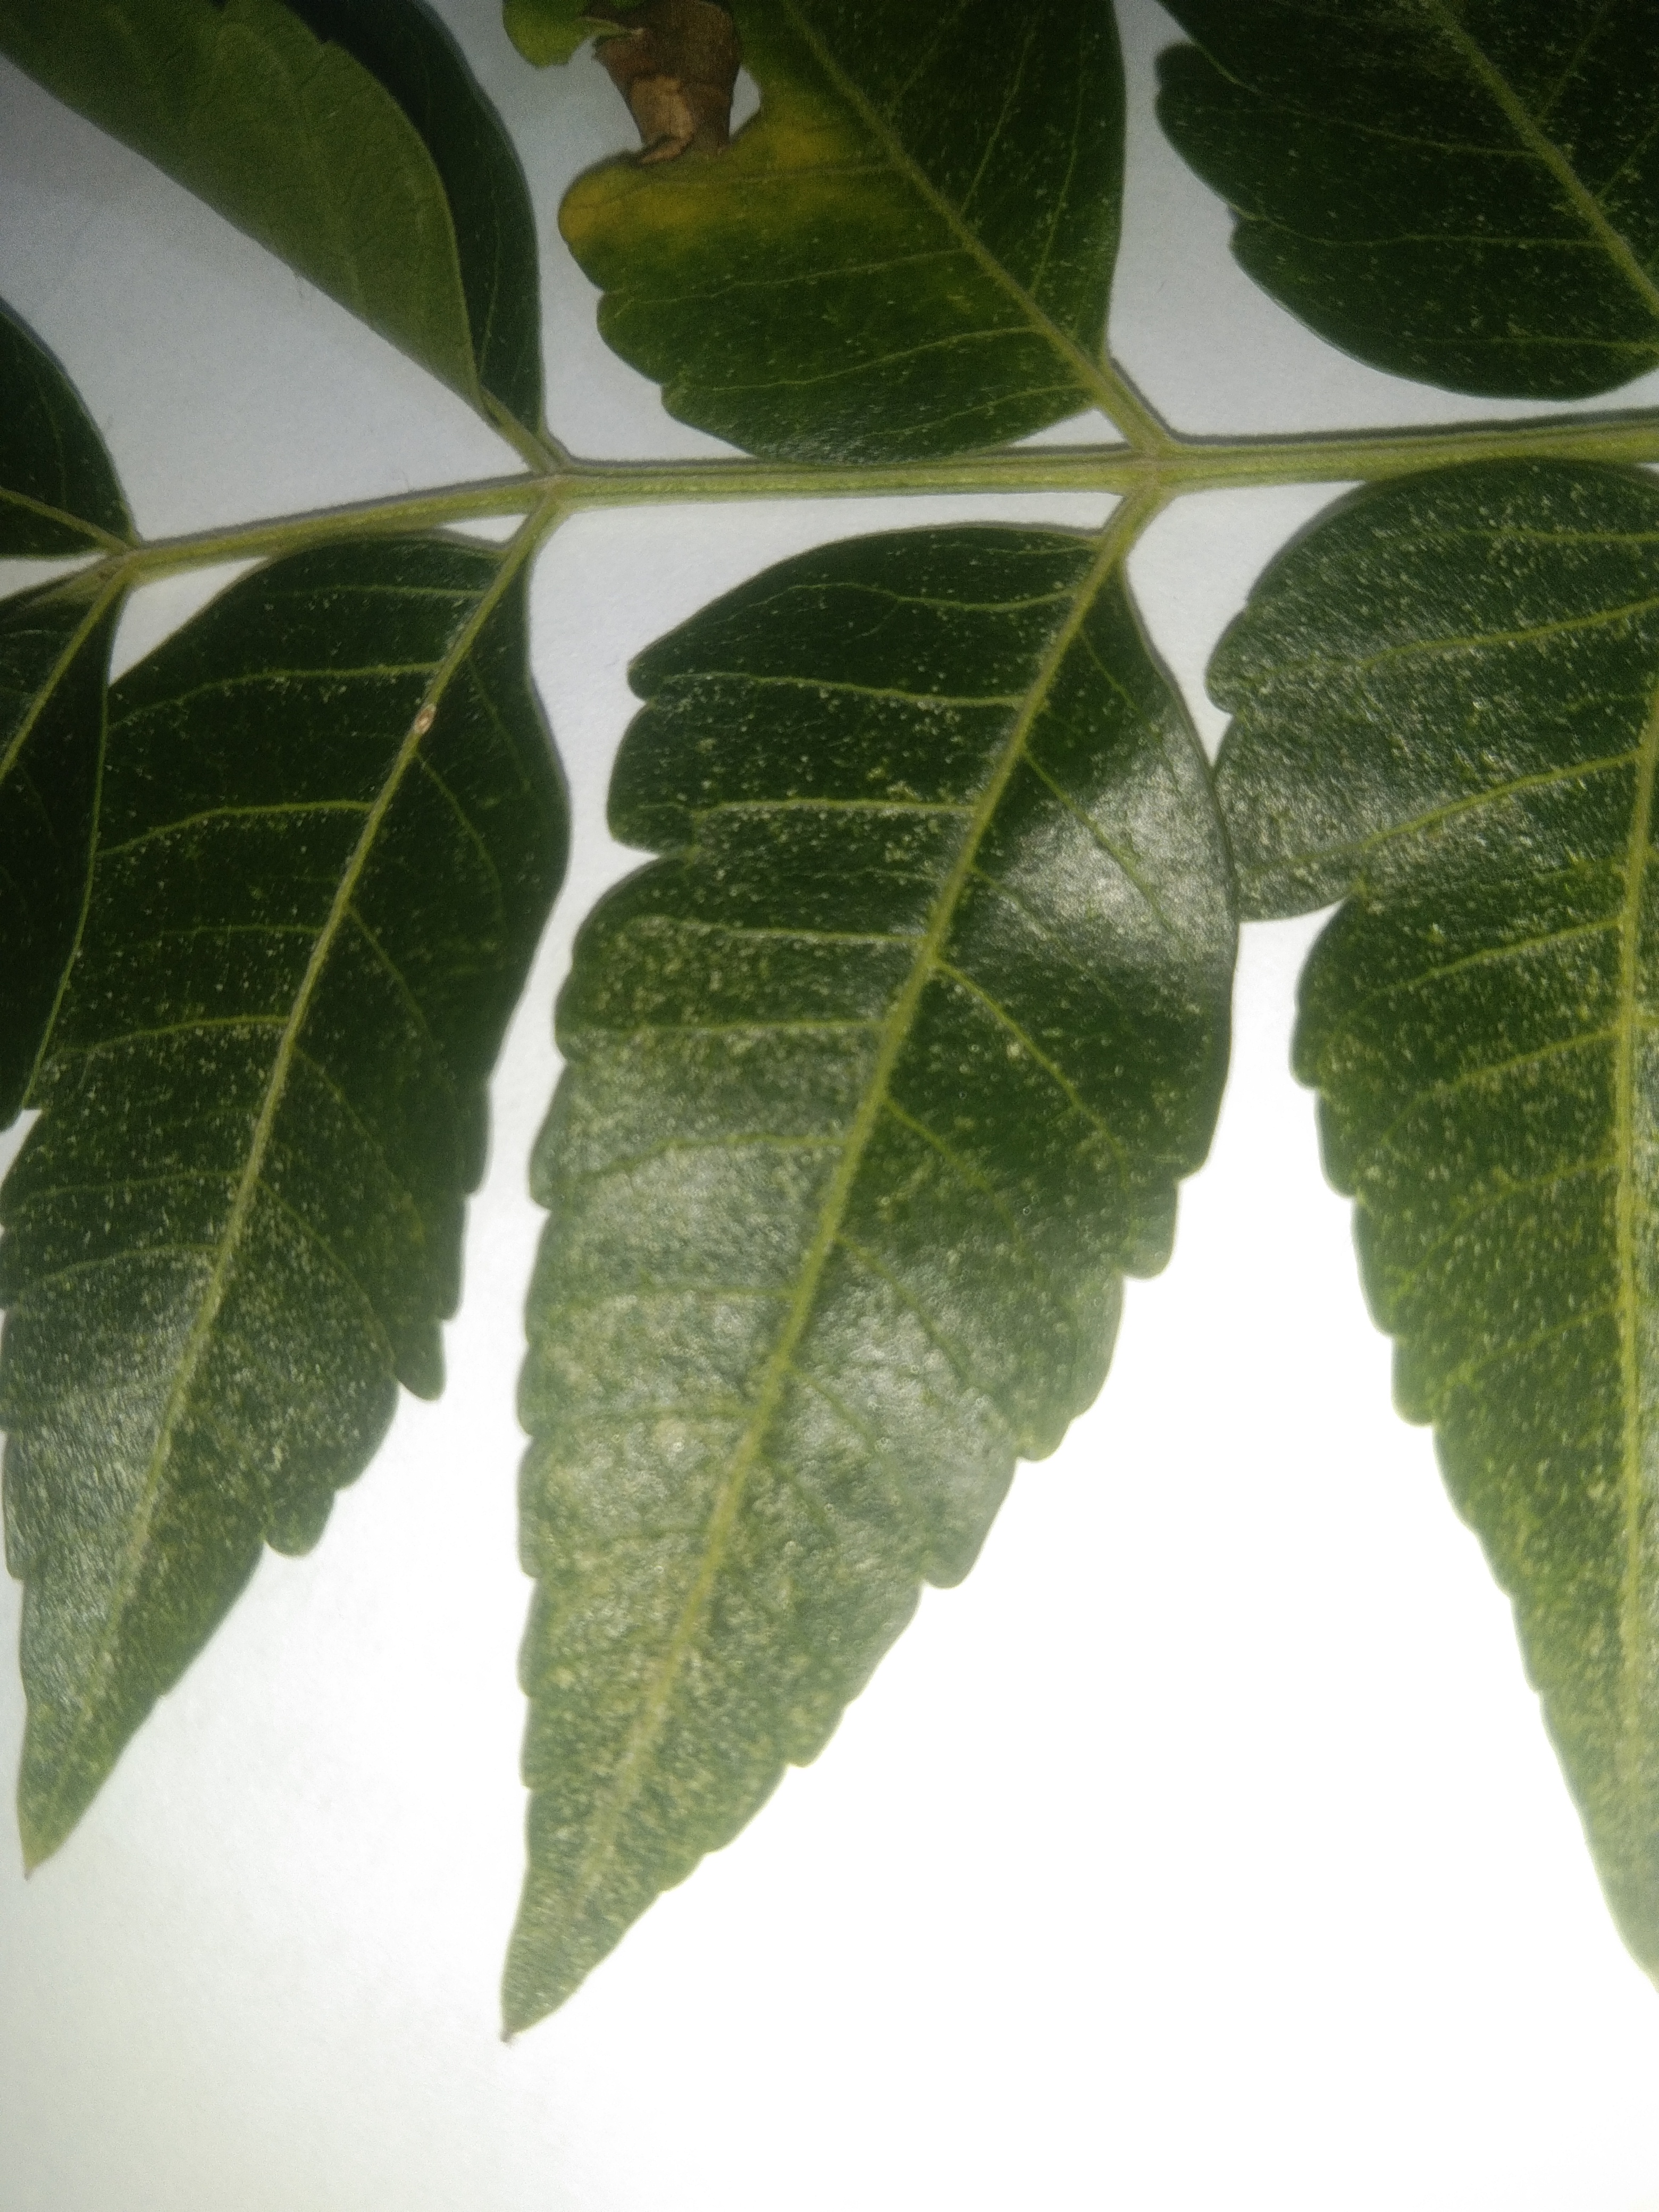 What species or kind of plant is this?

neem
